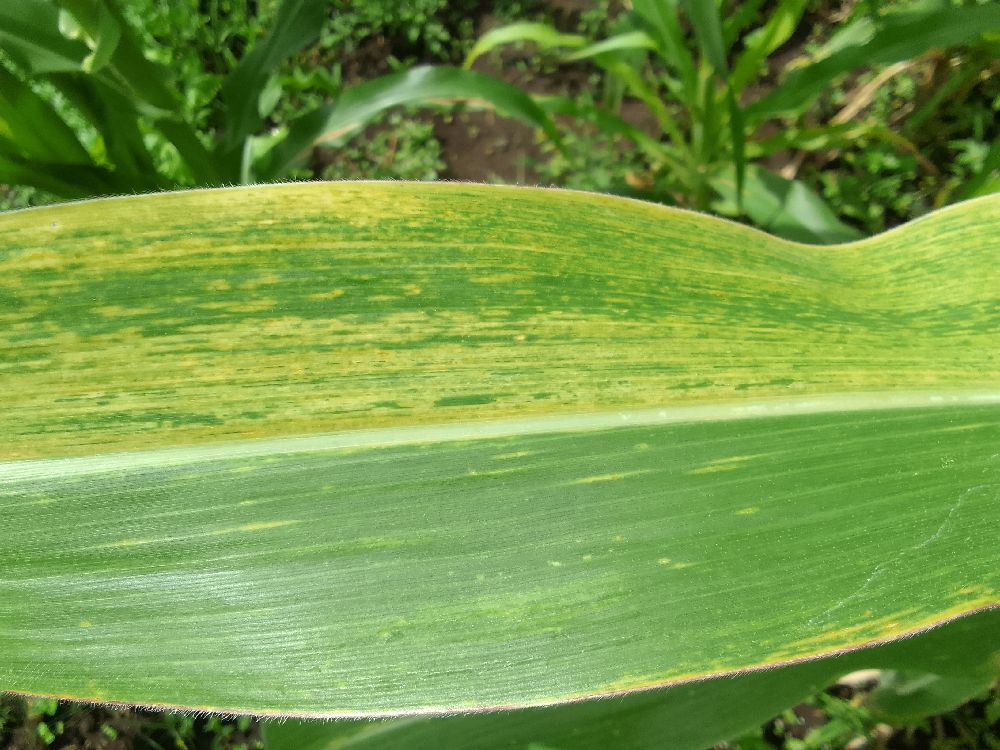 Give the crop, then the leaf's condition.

maize, maize lethal necrosis
